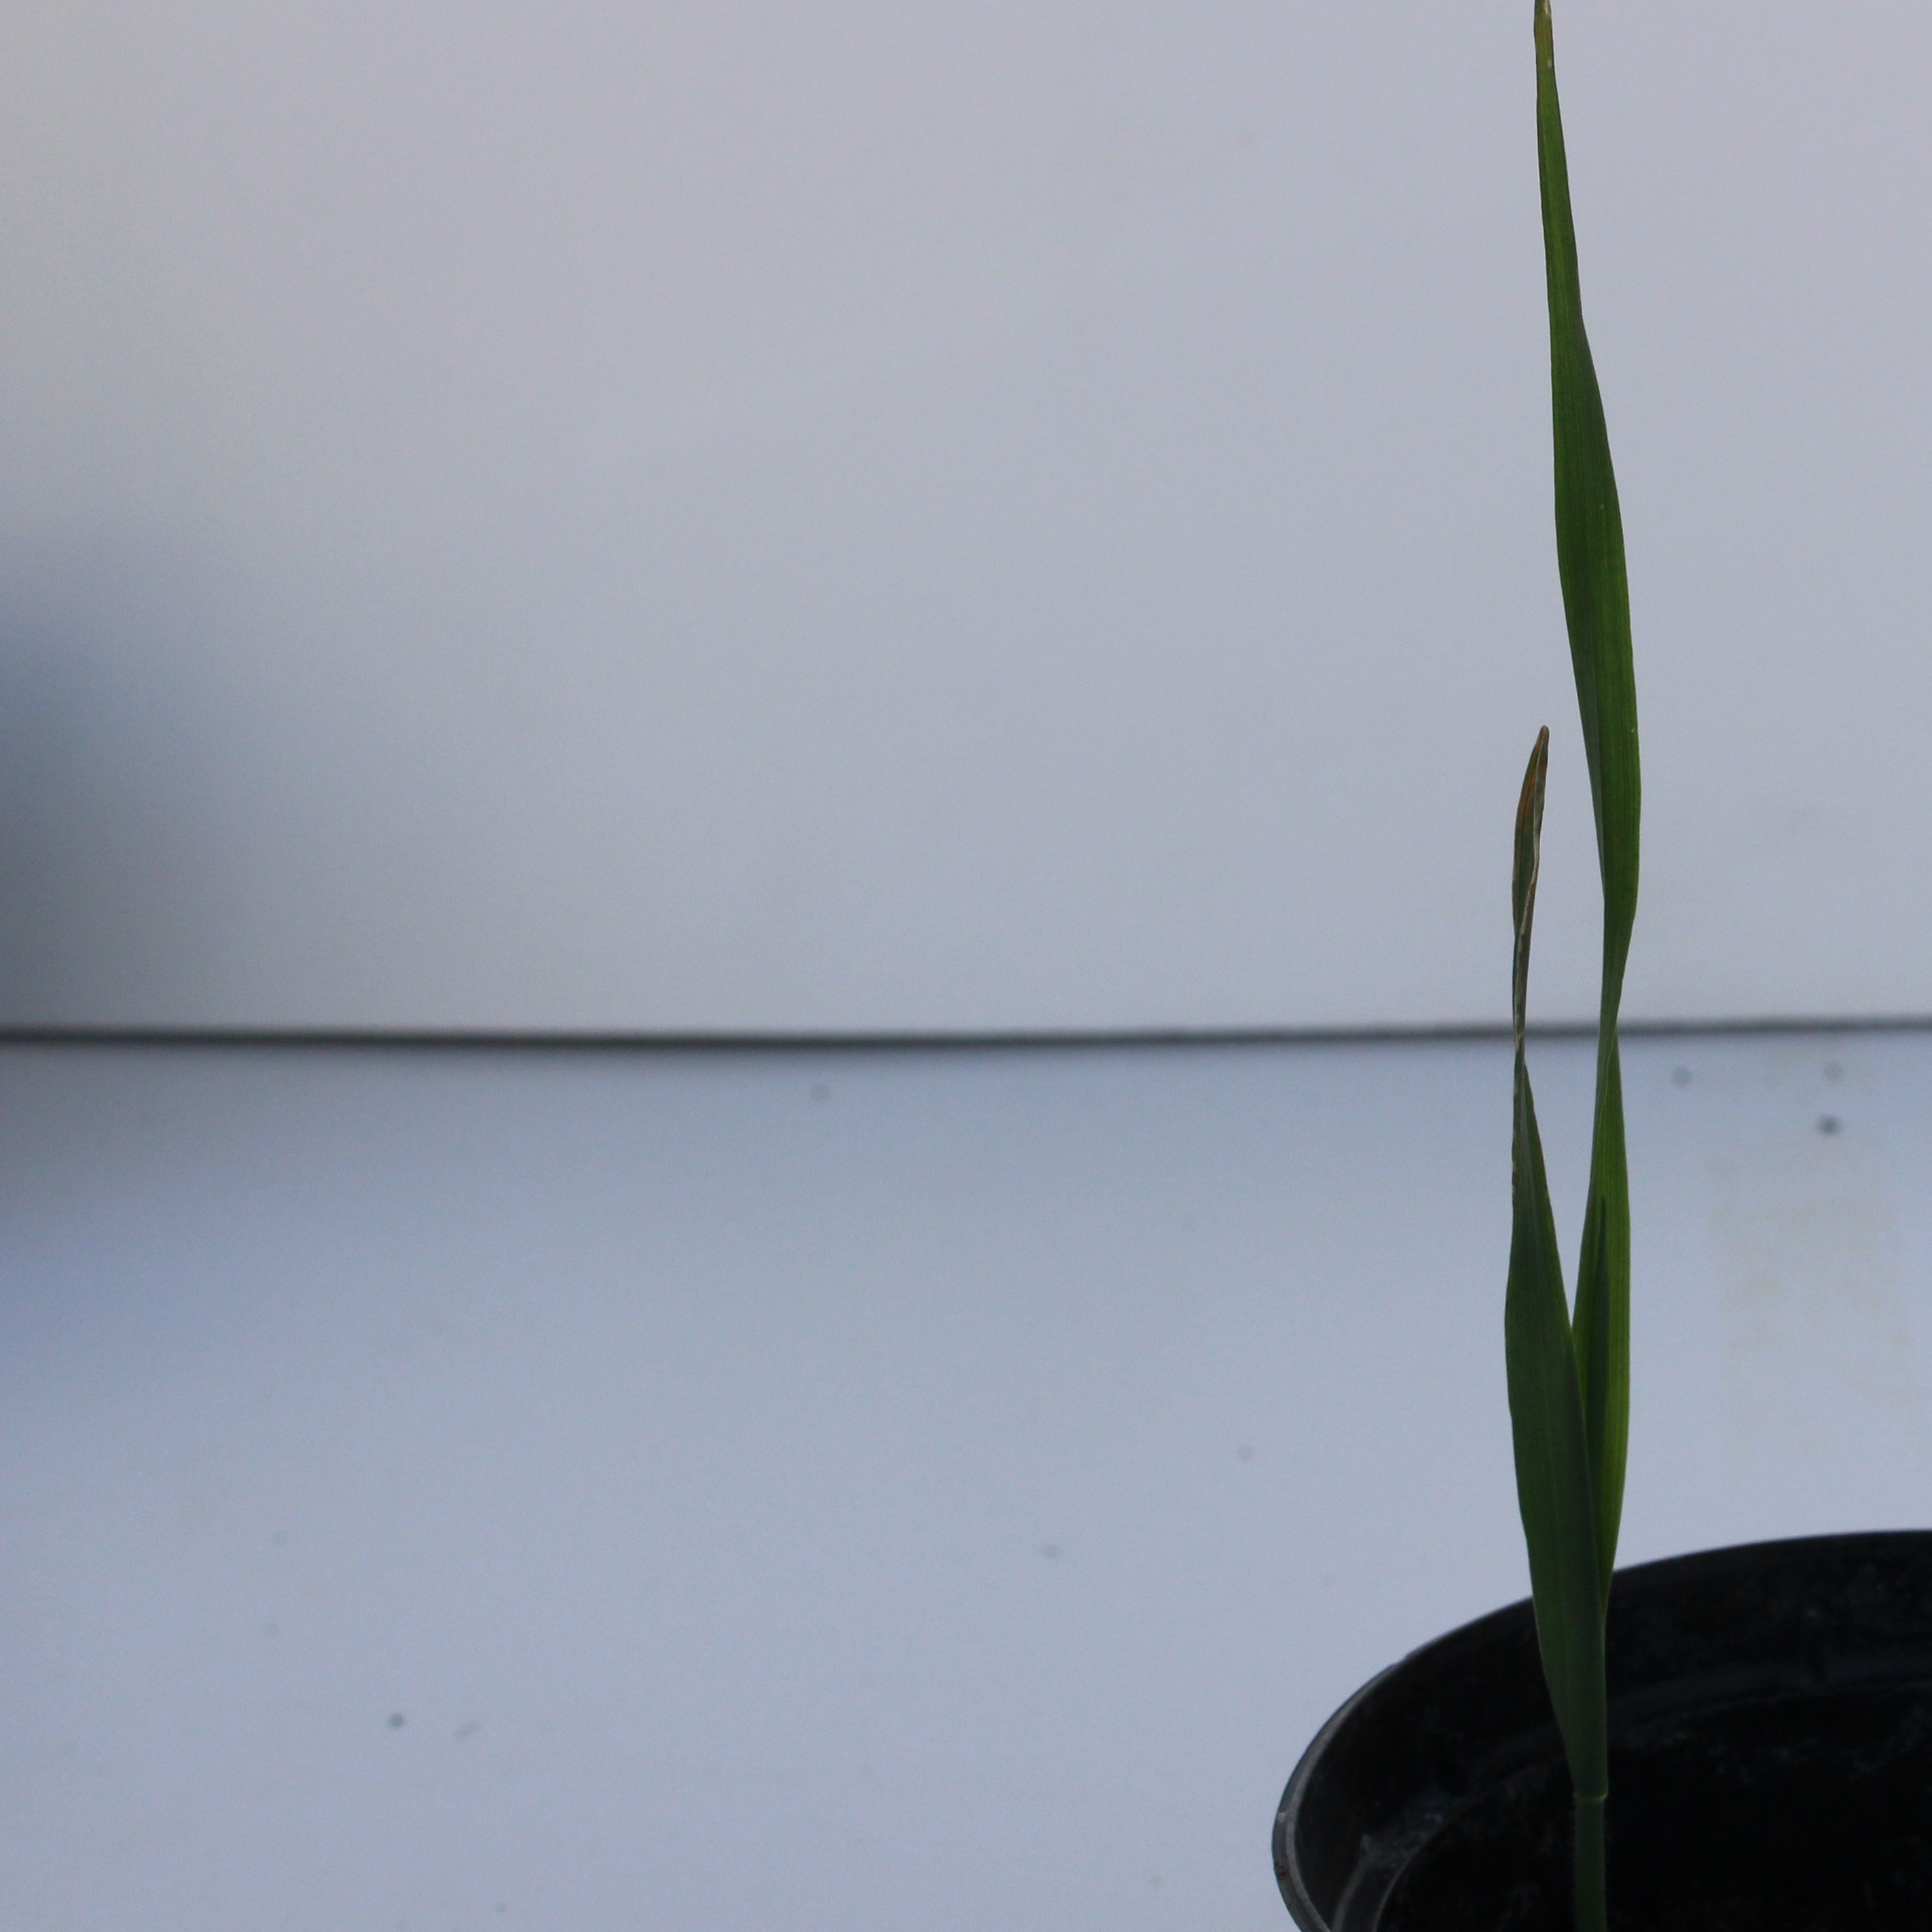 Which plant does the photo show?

Avena sterilis
